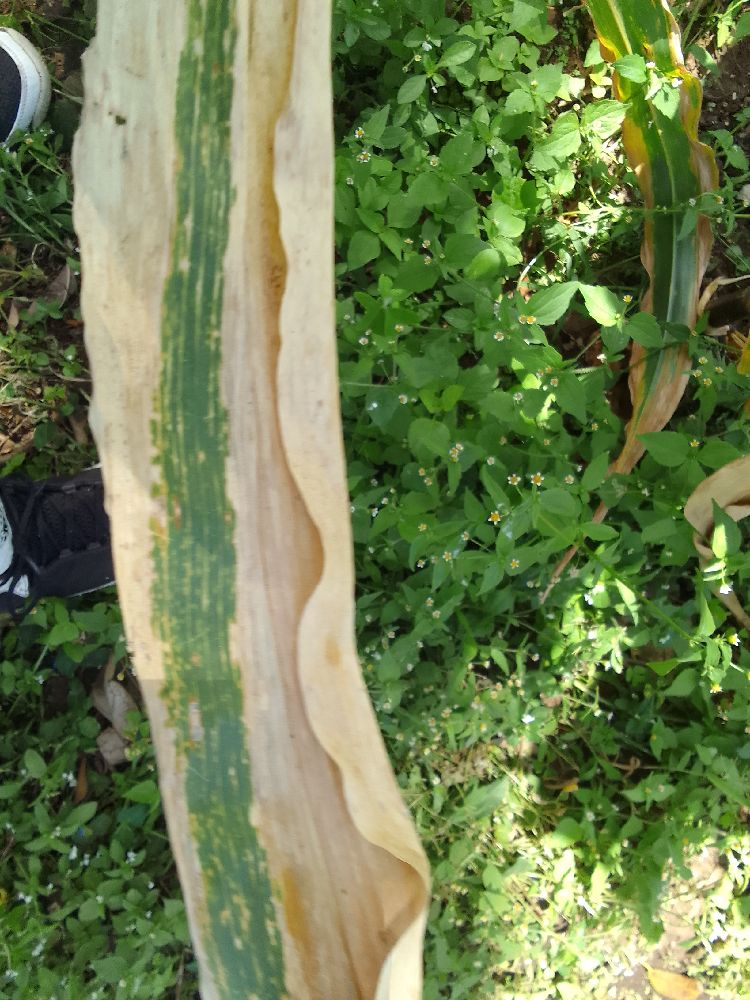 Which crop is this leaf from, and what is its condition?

maize, maize lethal necrosis
